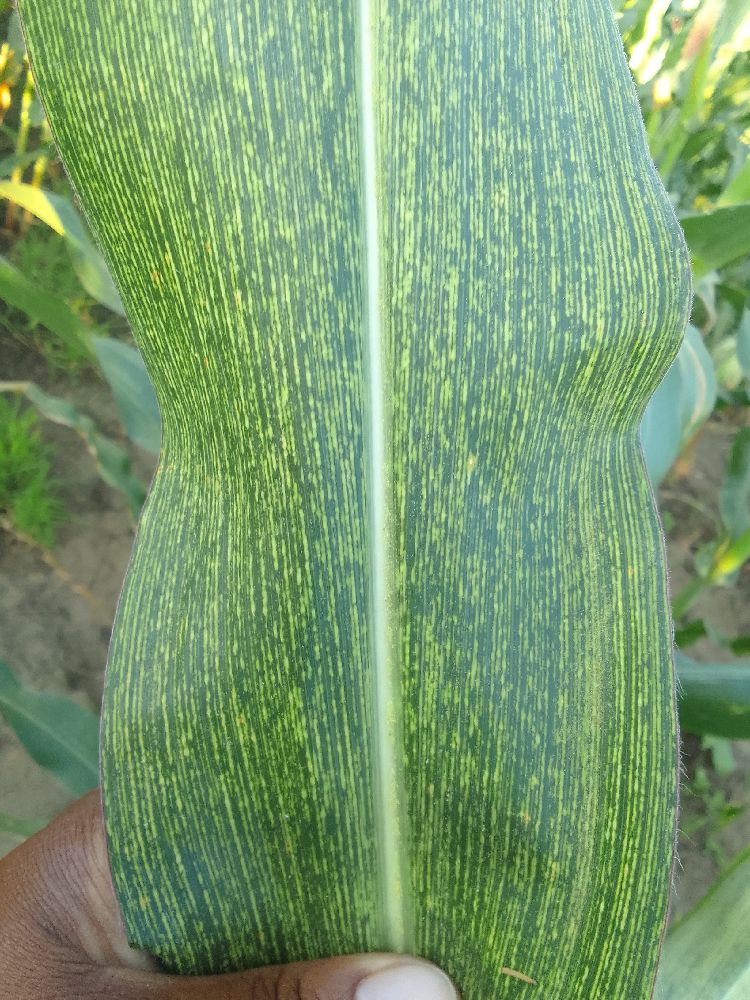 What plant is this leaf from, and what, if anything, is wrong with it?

maize, maize streak virus
